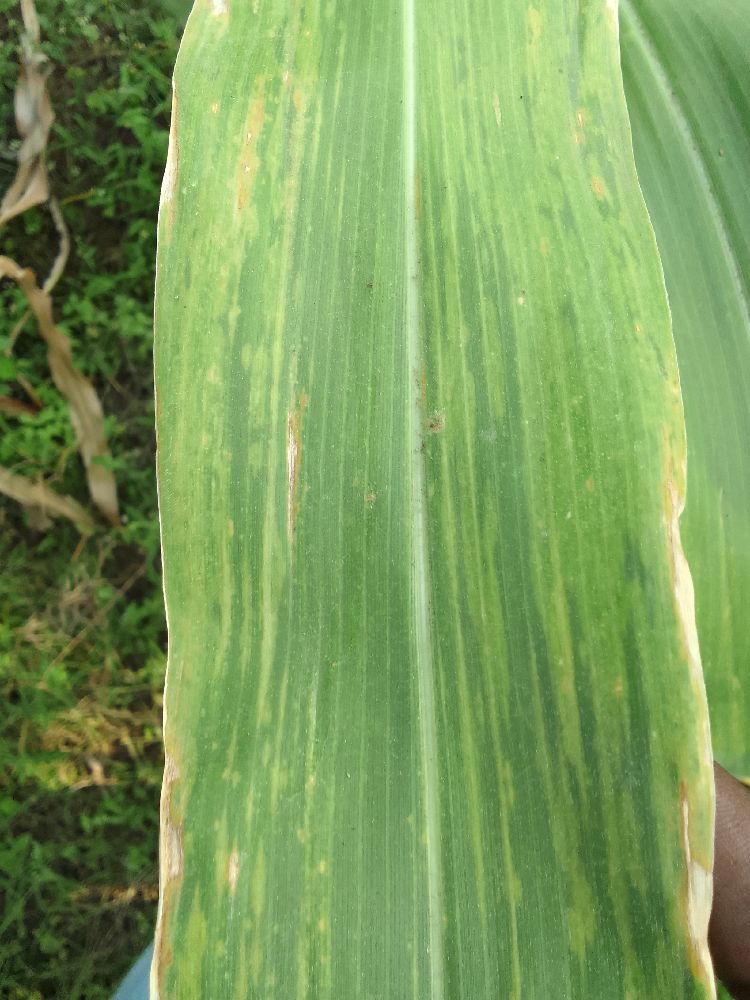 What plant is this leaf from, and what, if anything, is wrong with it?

maize, maize lethal necrosis
